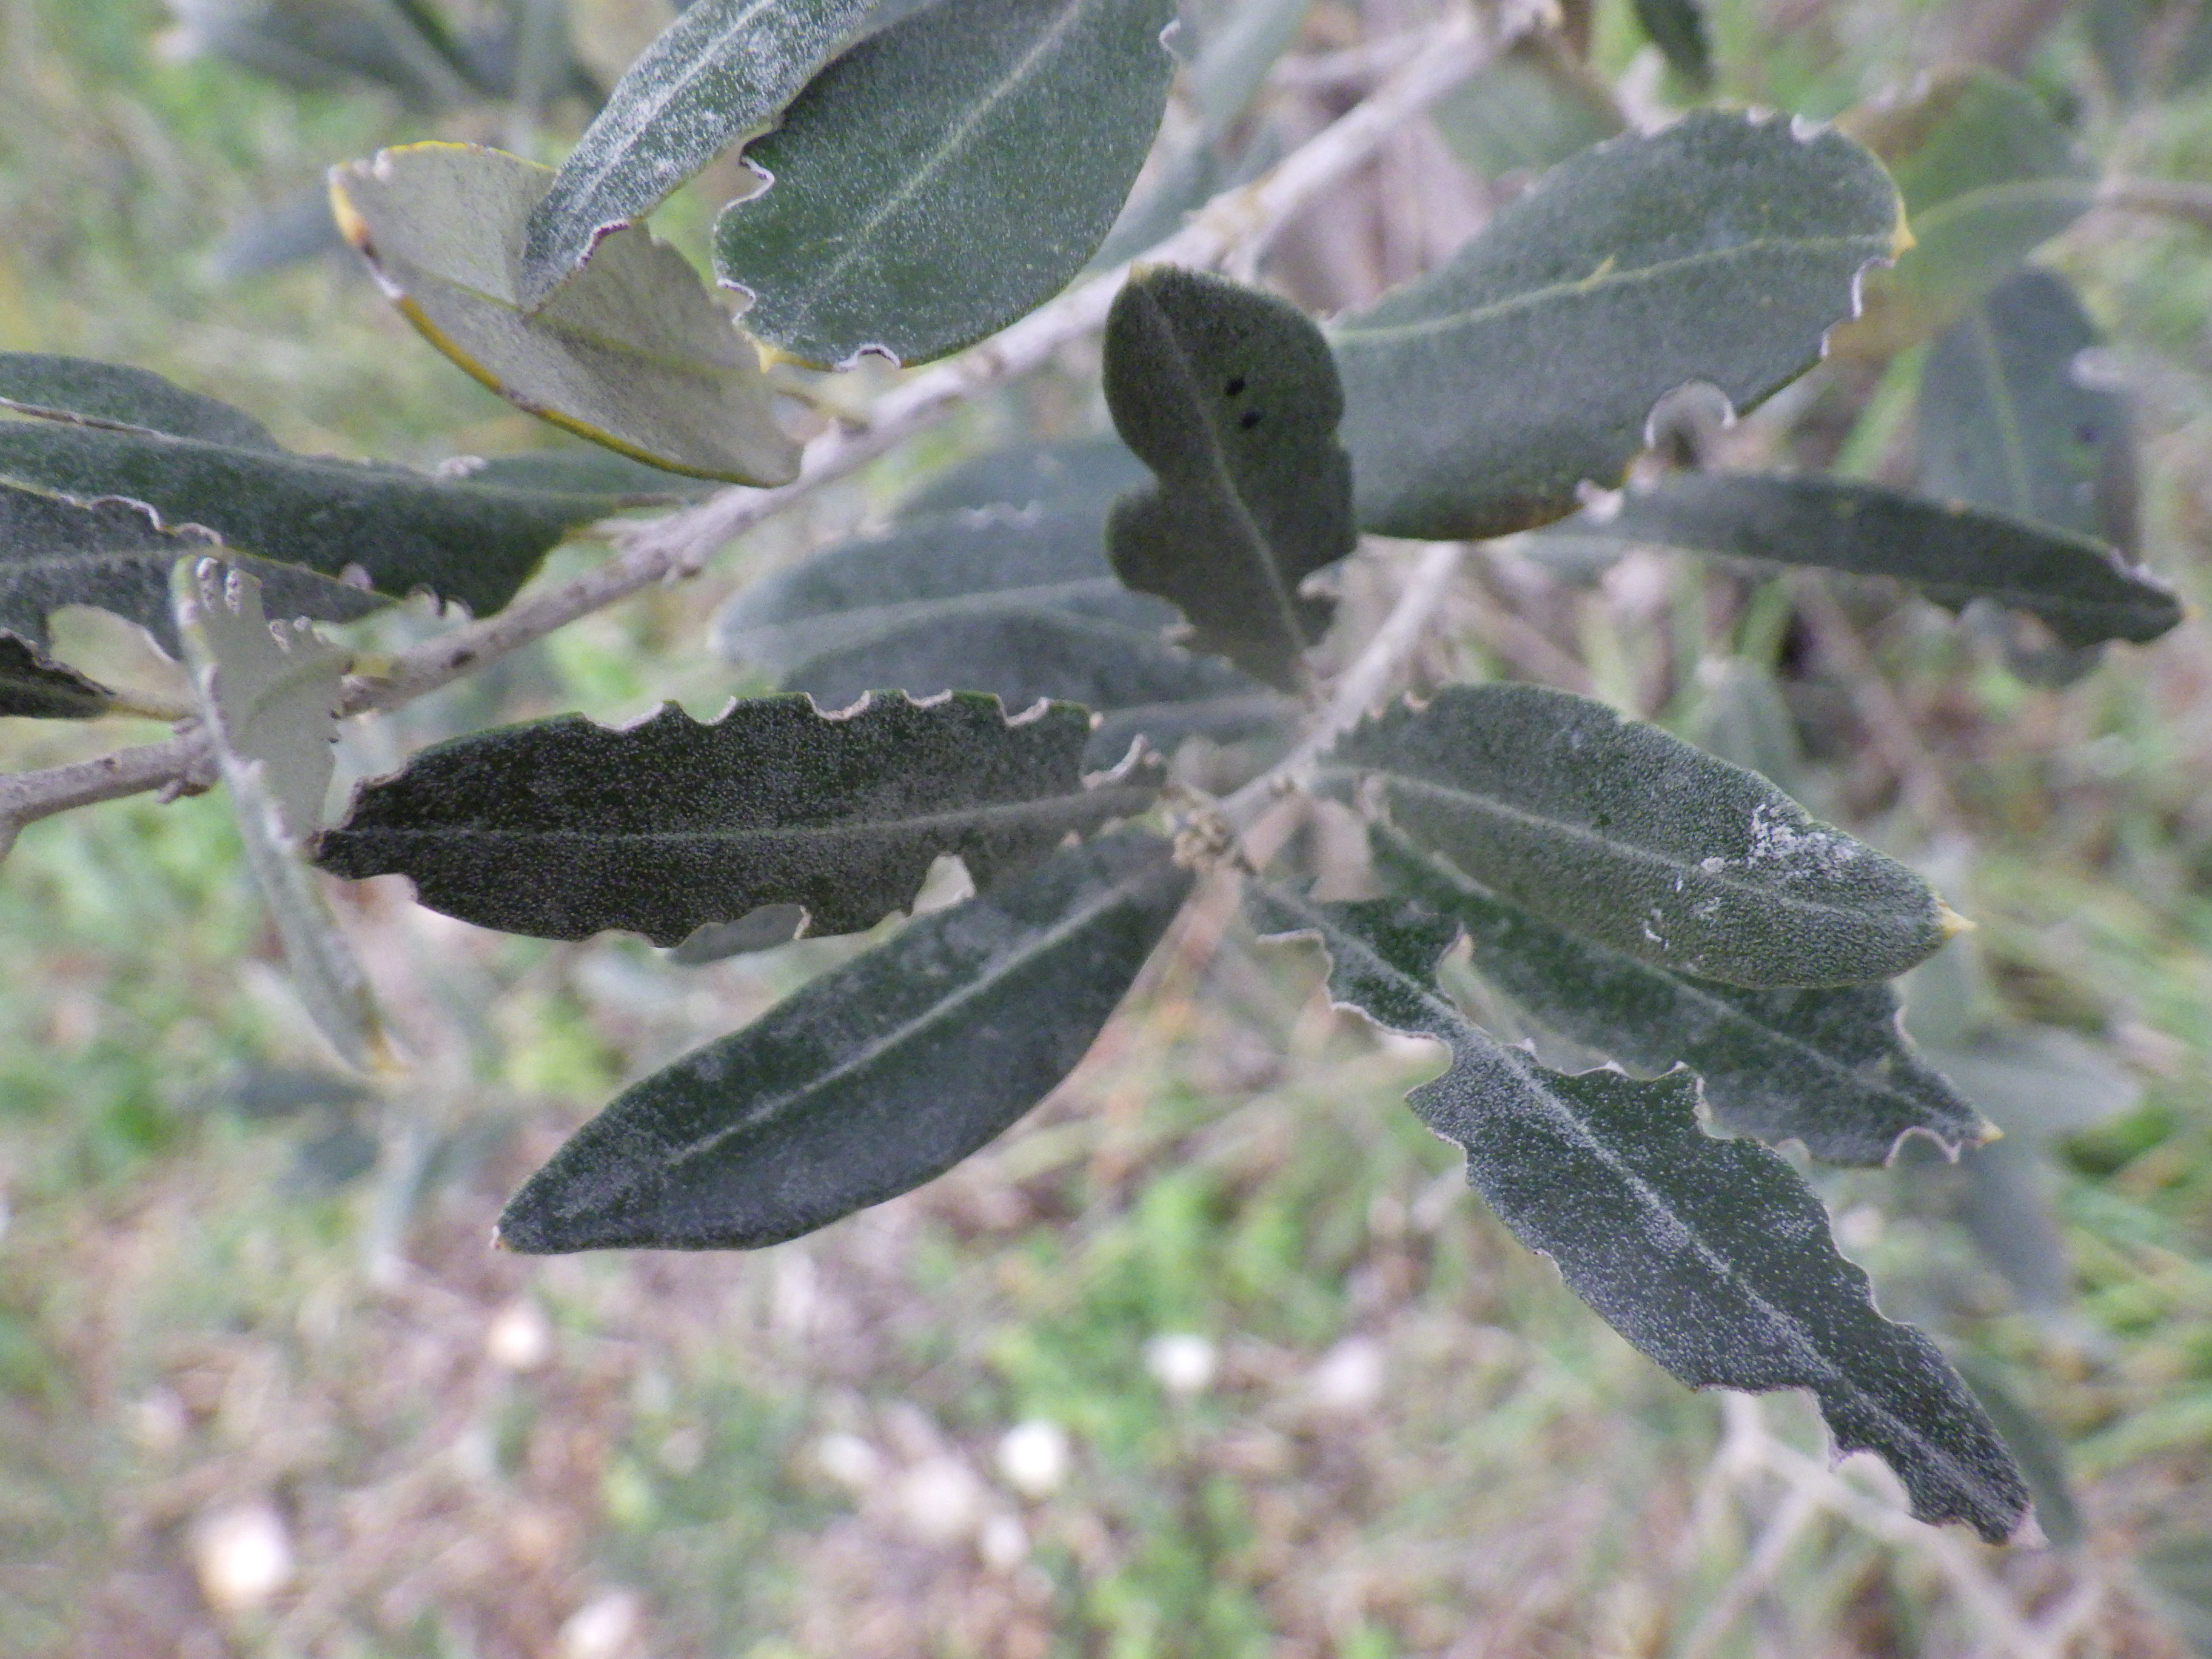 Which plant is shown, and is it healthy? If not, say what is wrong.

olive, weevil
